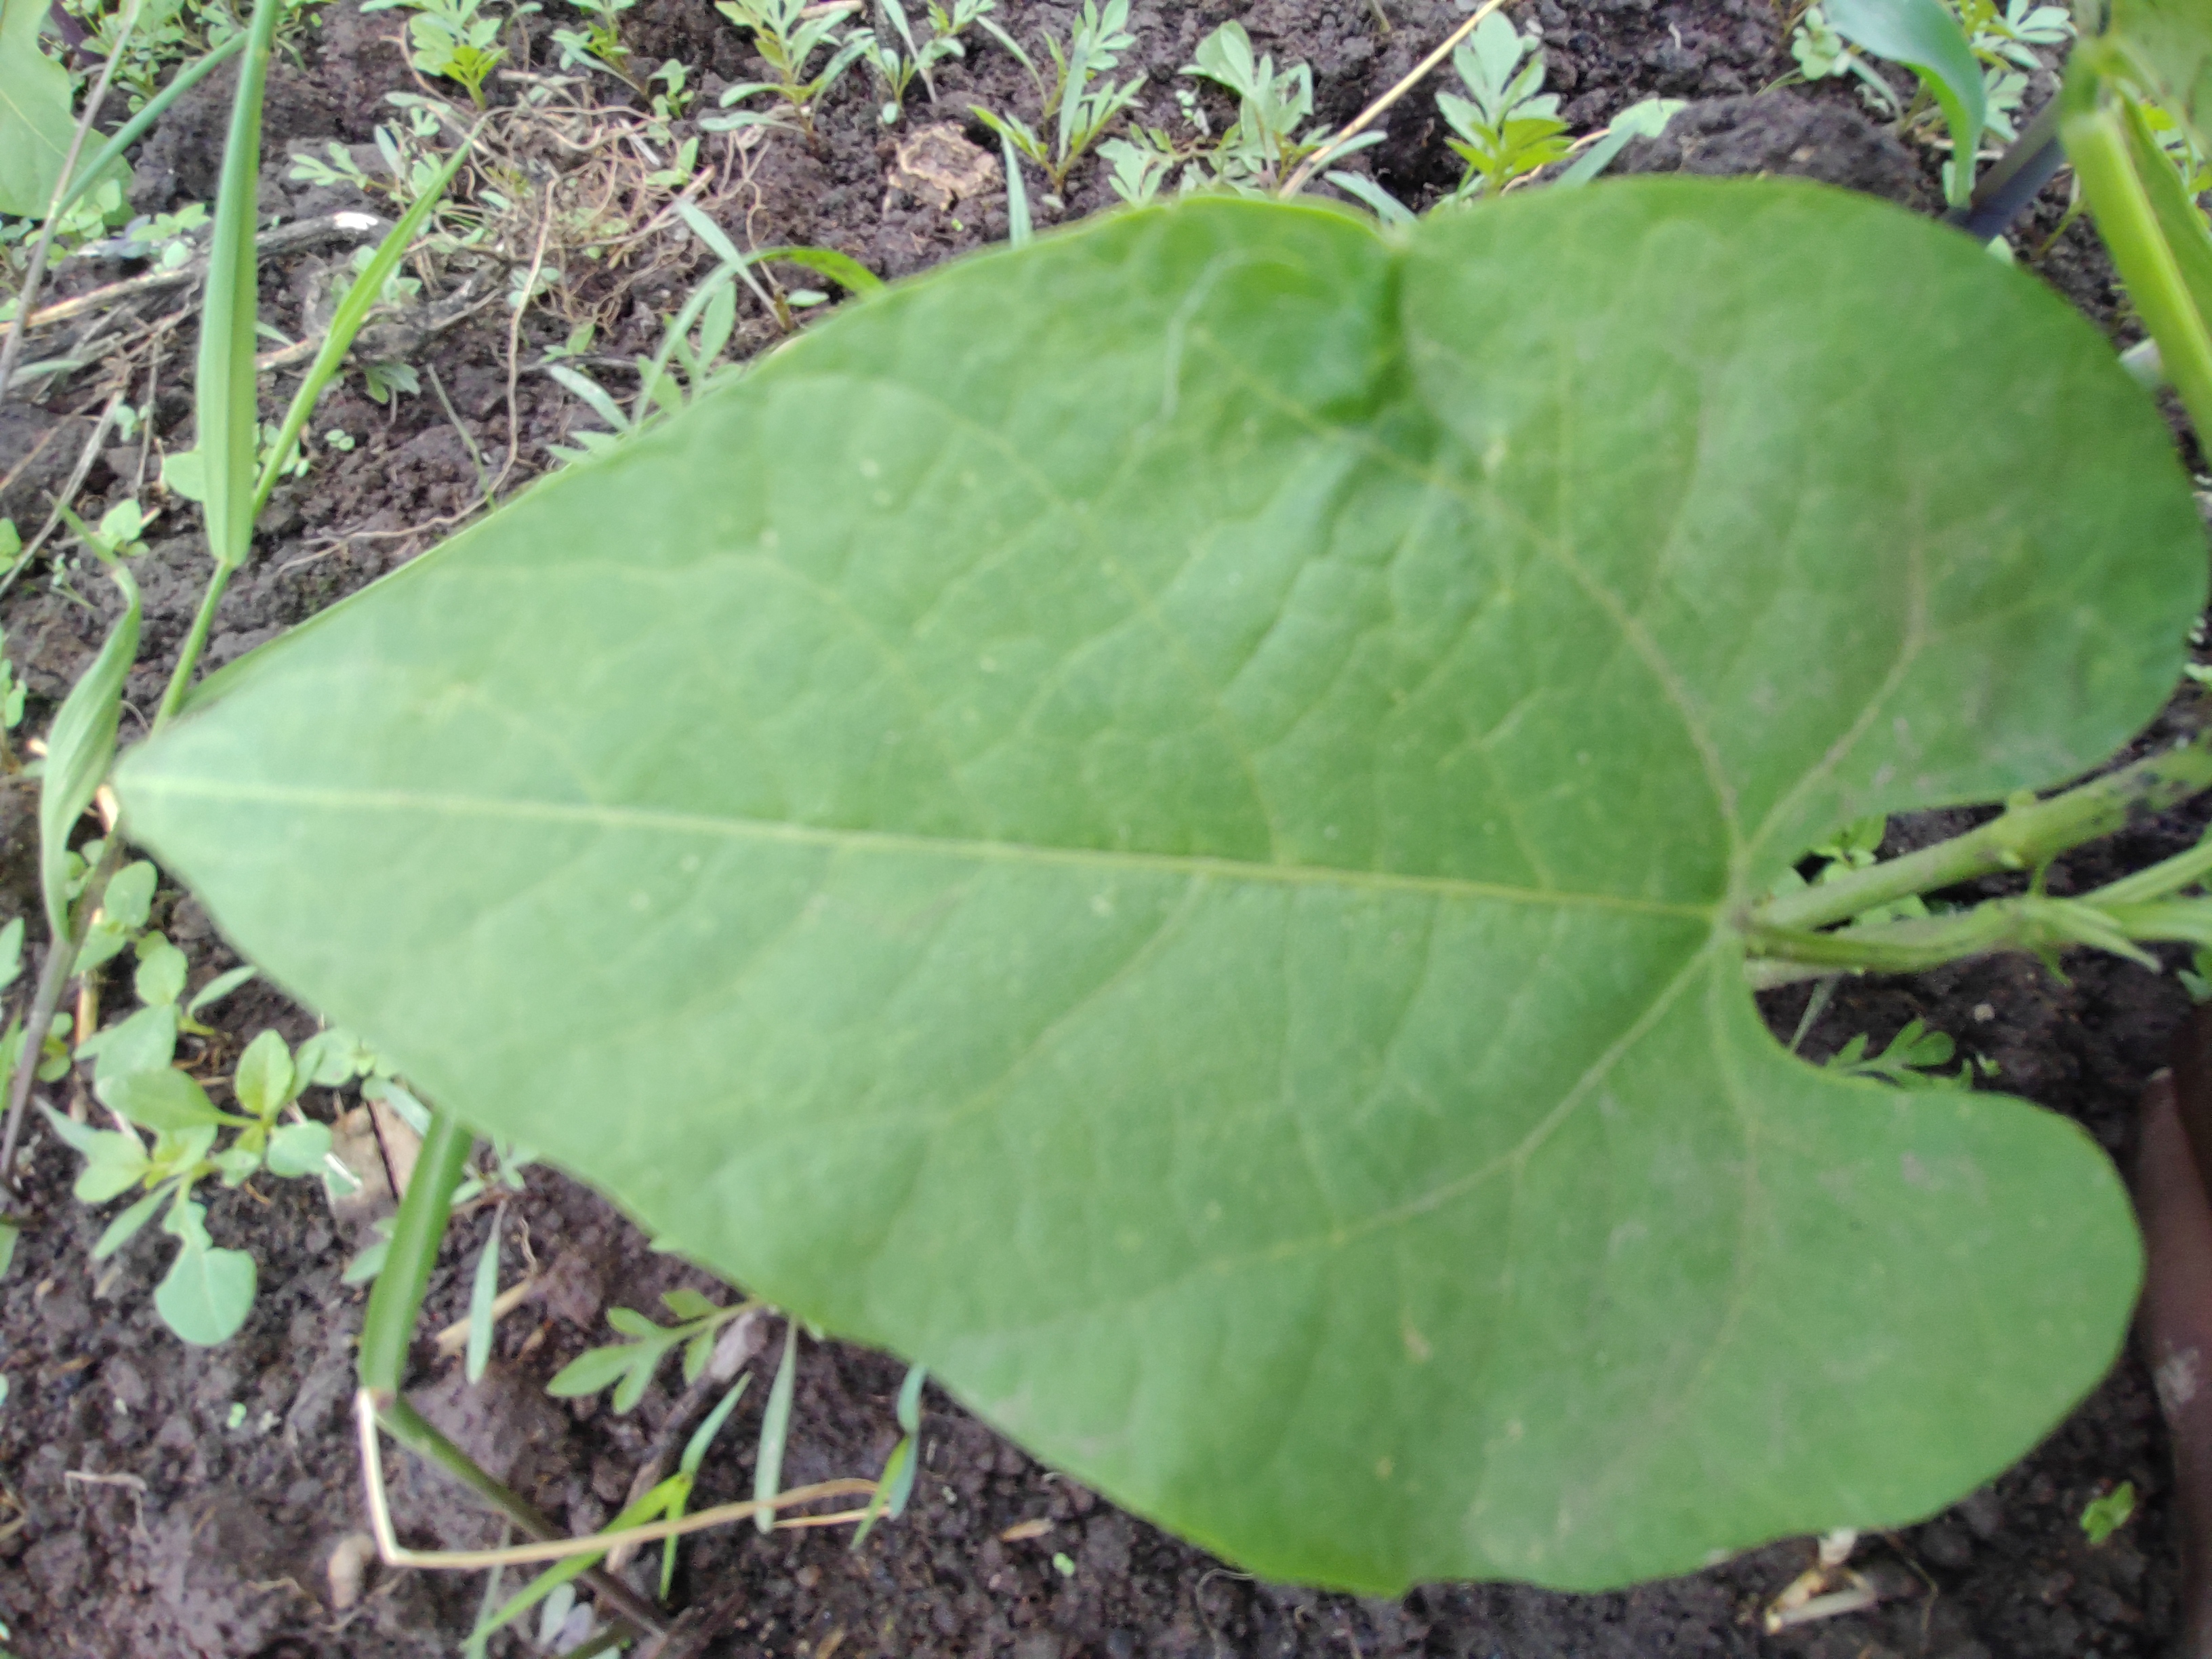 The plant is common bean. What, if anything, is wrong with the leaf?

healthy
